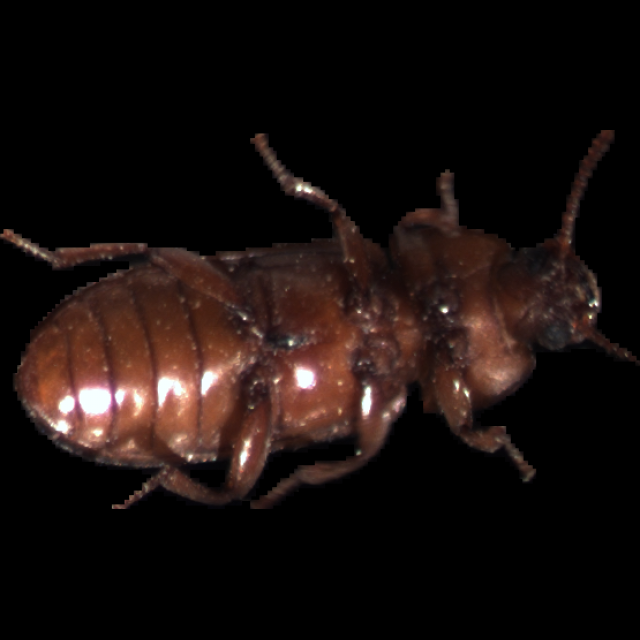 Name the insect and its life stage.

mealworm beetle
